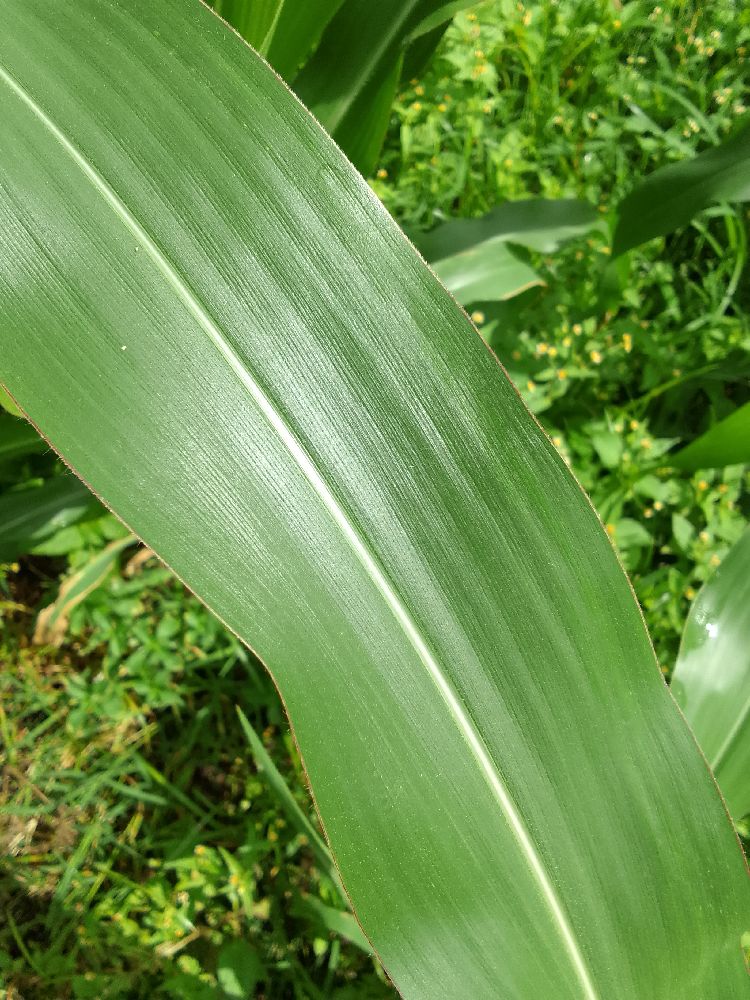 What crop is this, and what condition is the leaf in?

maize, healthy
